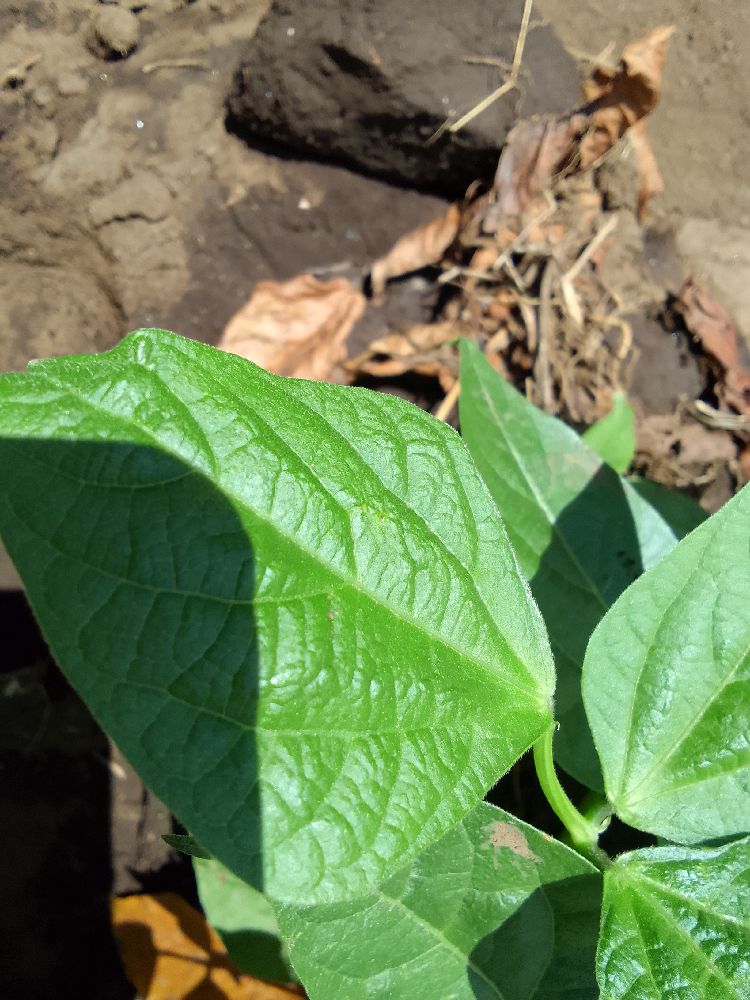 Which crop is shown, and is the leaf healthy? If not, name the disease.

common bean, healthy
